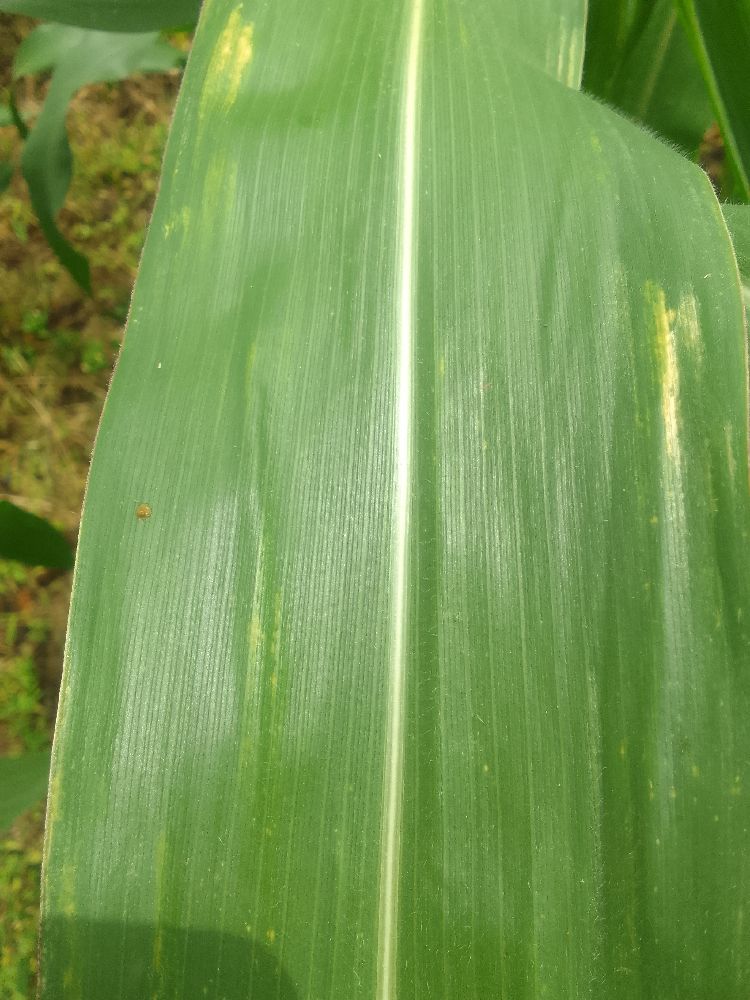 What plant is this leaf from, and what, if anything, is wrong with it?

maize, healthy
